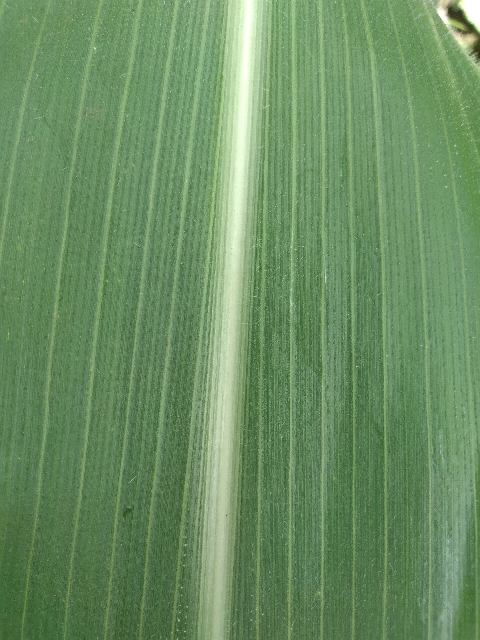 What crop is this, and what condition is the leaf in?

maize, healthy
